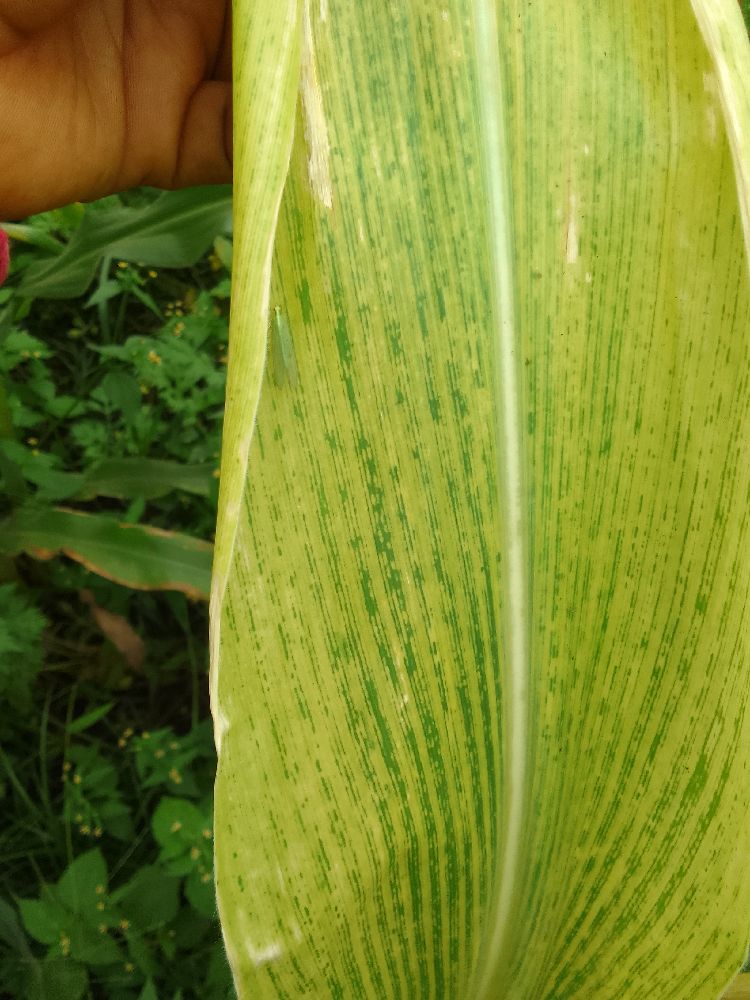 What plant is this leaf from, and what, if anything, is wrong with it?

maize, maize lethal necrosis
